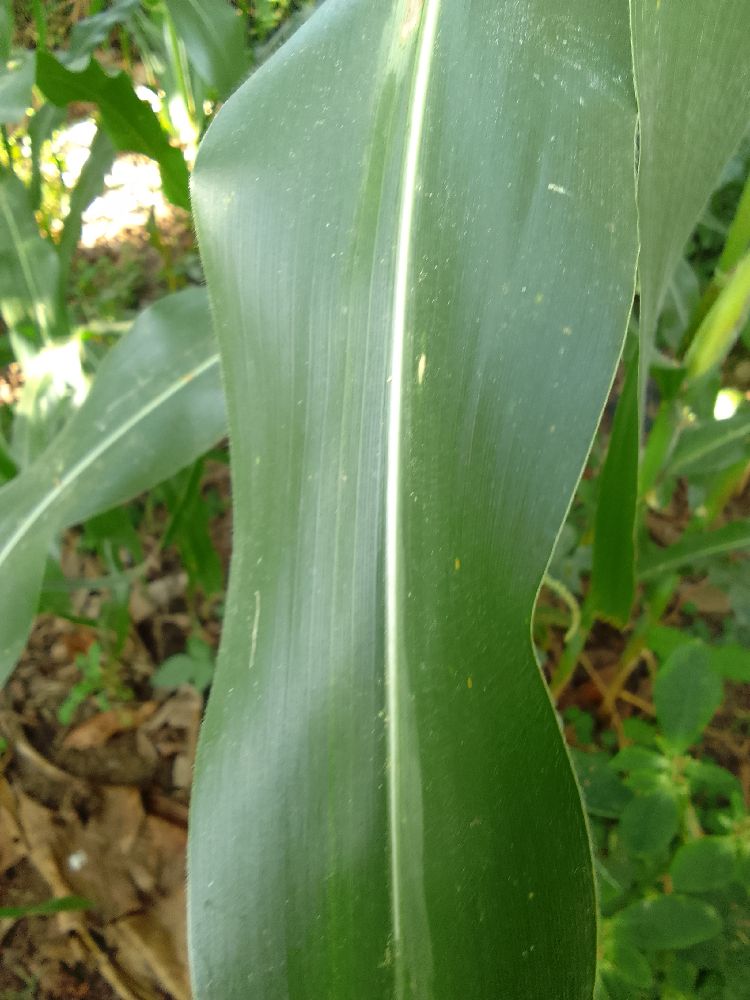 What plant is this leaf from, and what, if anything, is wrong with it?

maize, healthy
